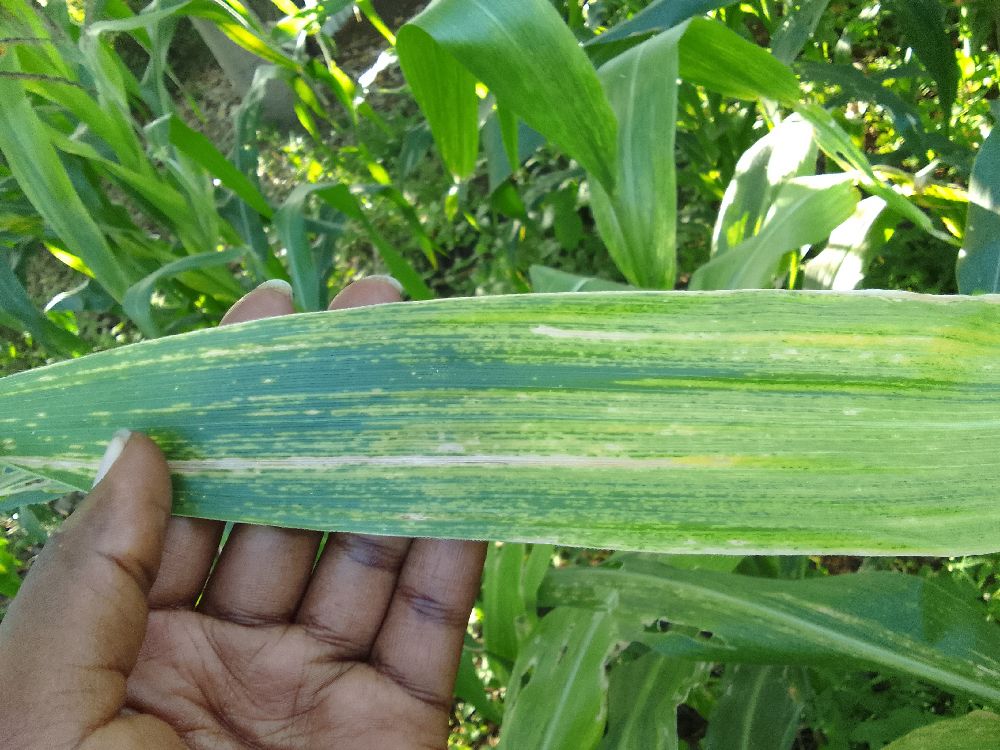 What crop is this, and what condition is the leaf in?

maize, maize lethal necrosis
